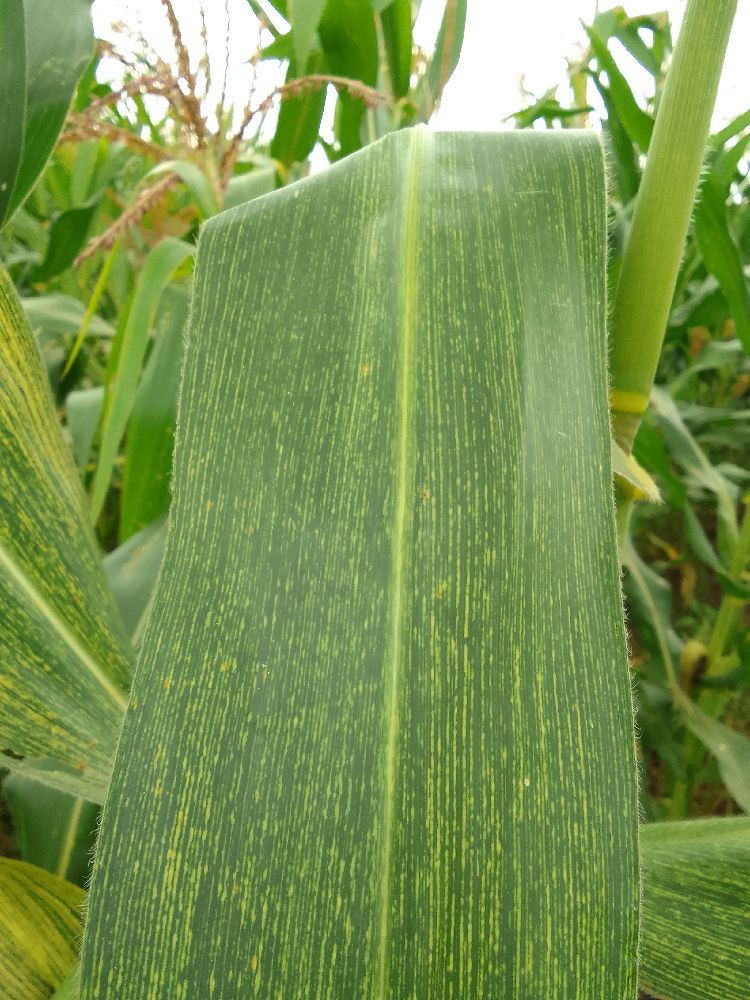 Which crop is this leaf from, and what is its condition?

maize, maize streak virus
